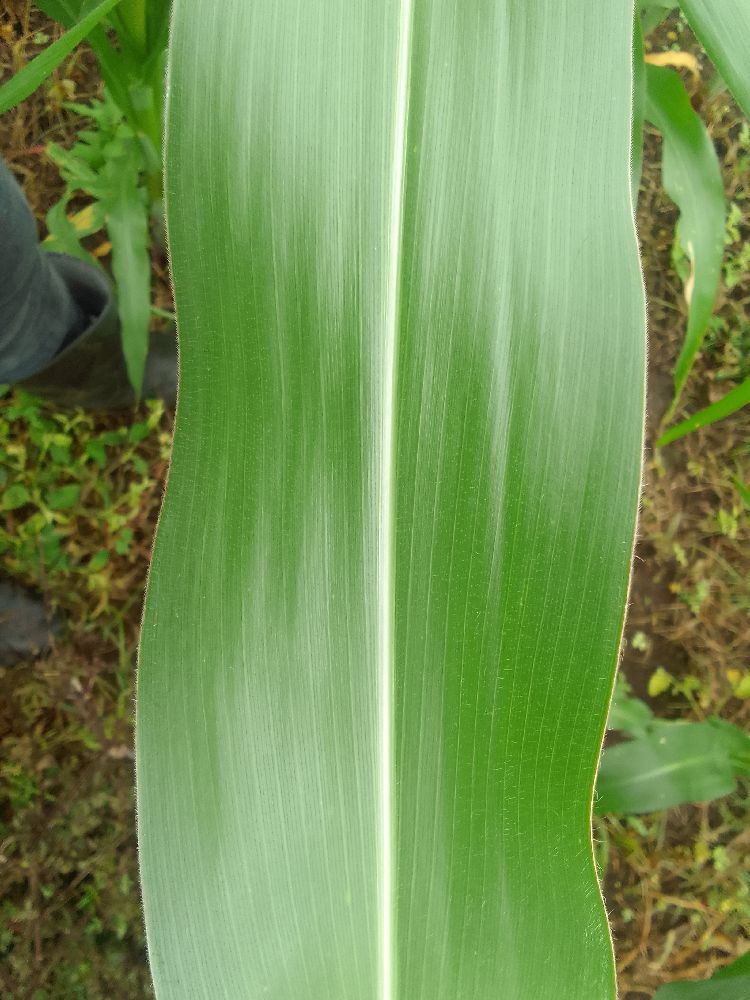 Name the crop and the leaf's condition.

maize, healthy
